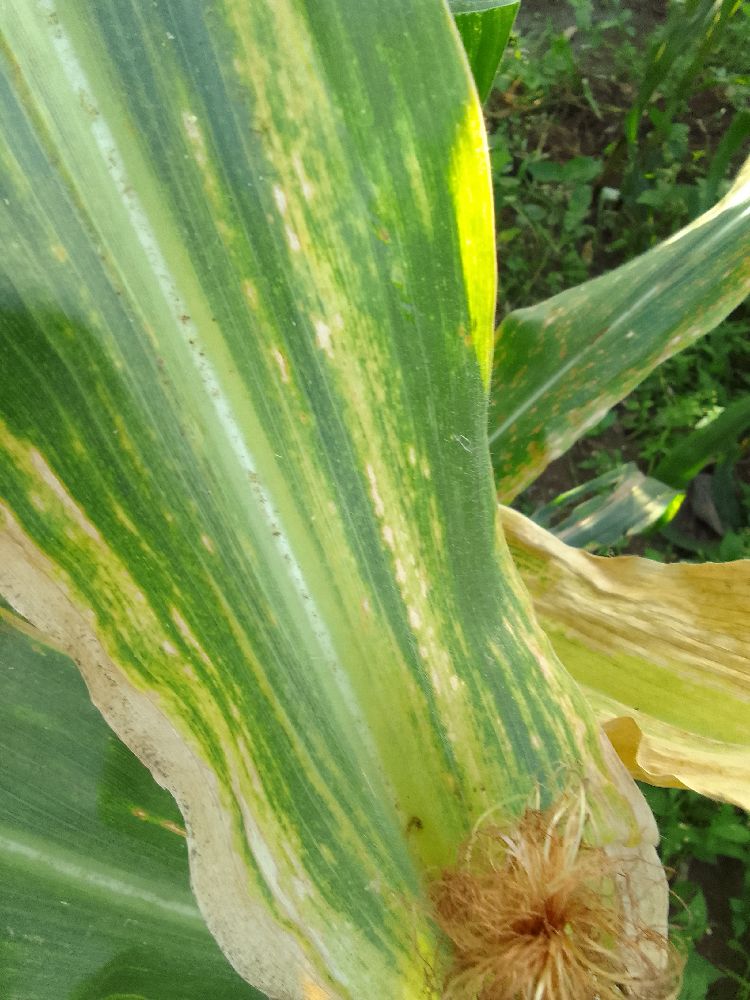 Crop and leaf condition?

maize, maize lethal necrosis
